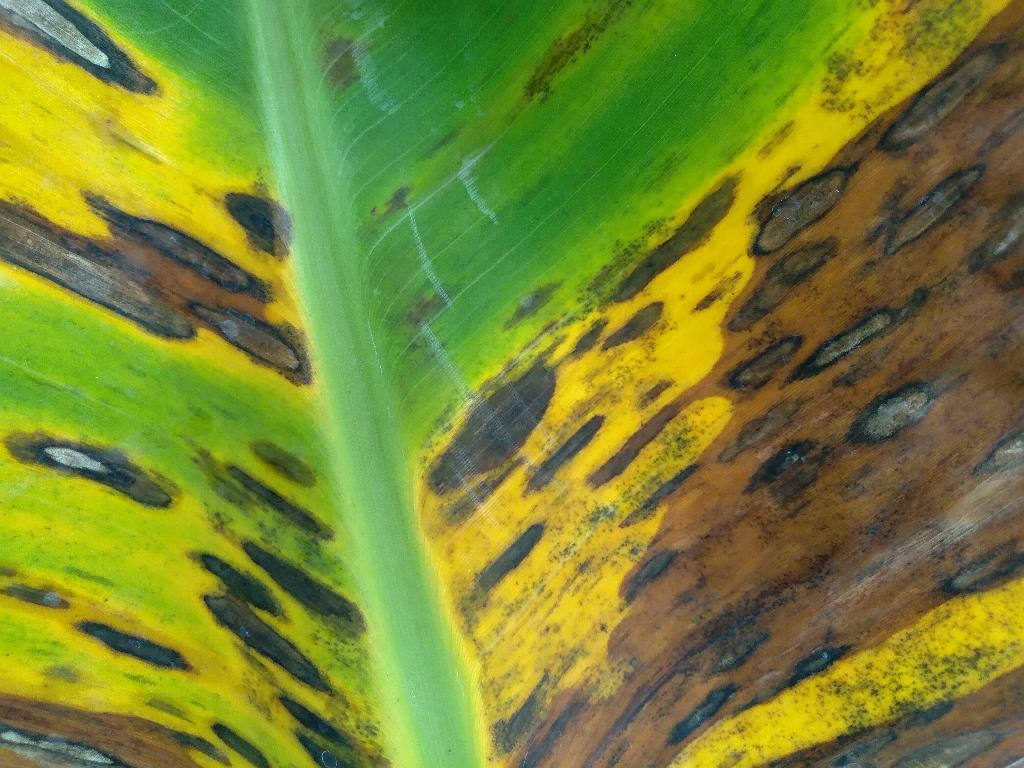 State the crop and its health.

banana, black sigatoka
